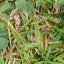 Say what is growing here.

unstructured weed
